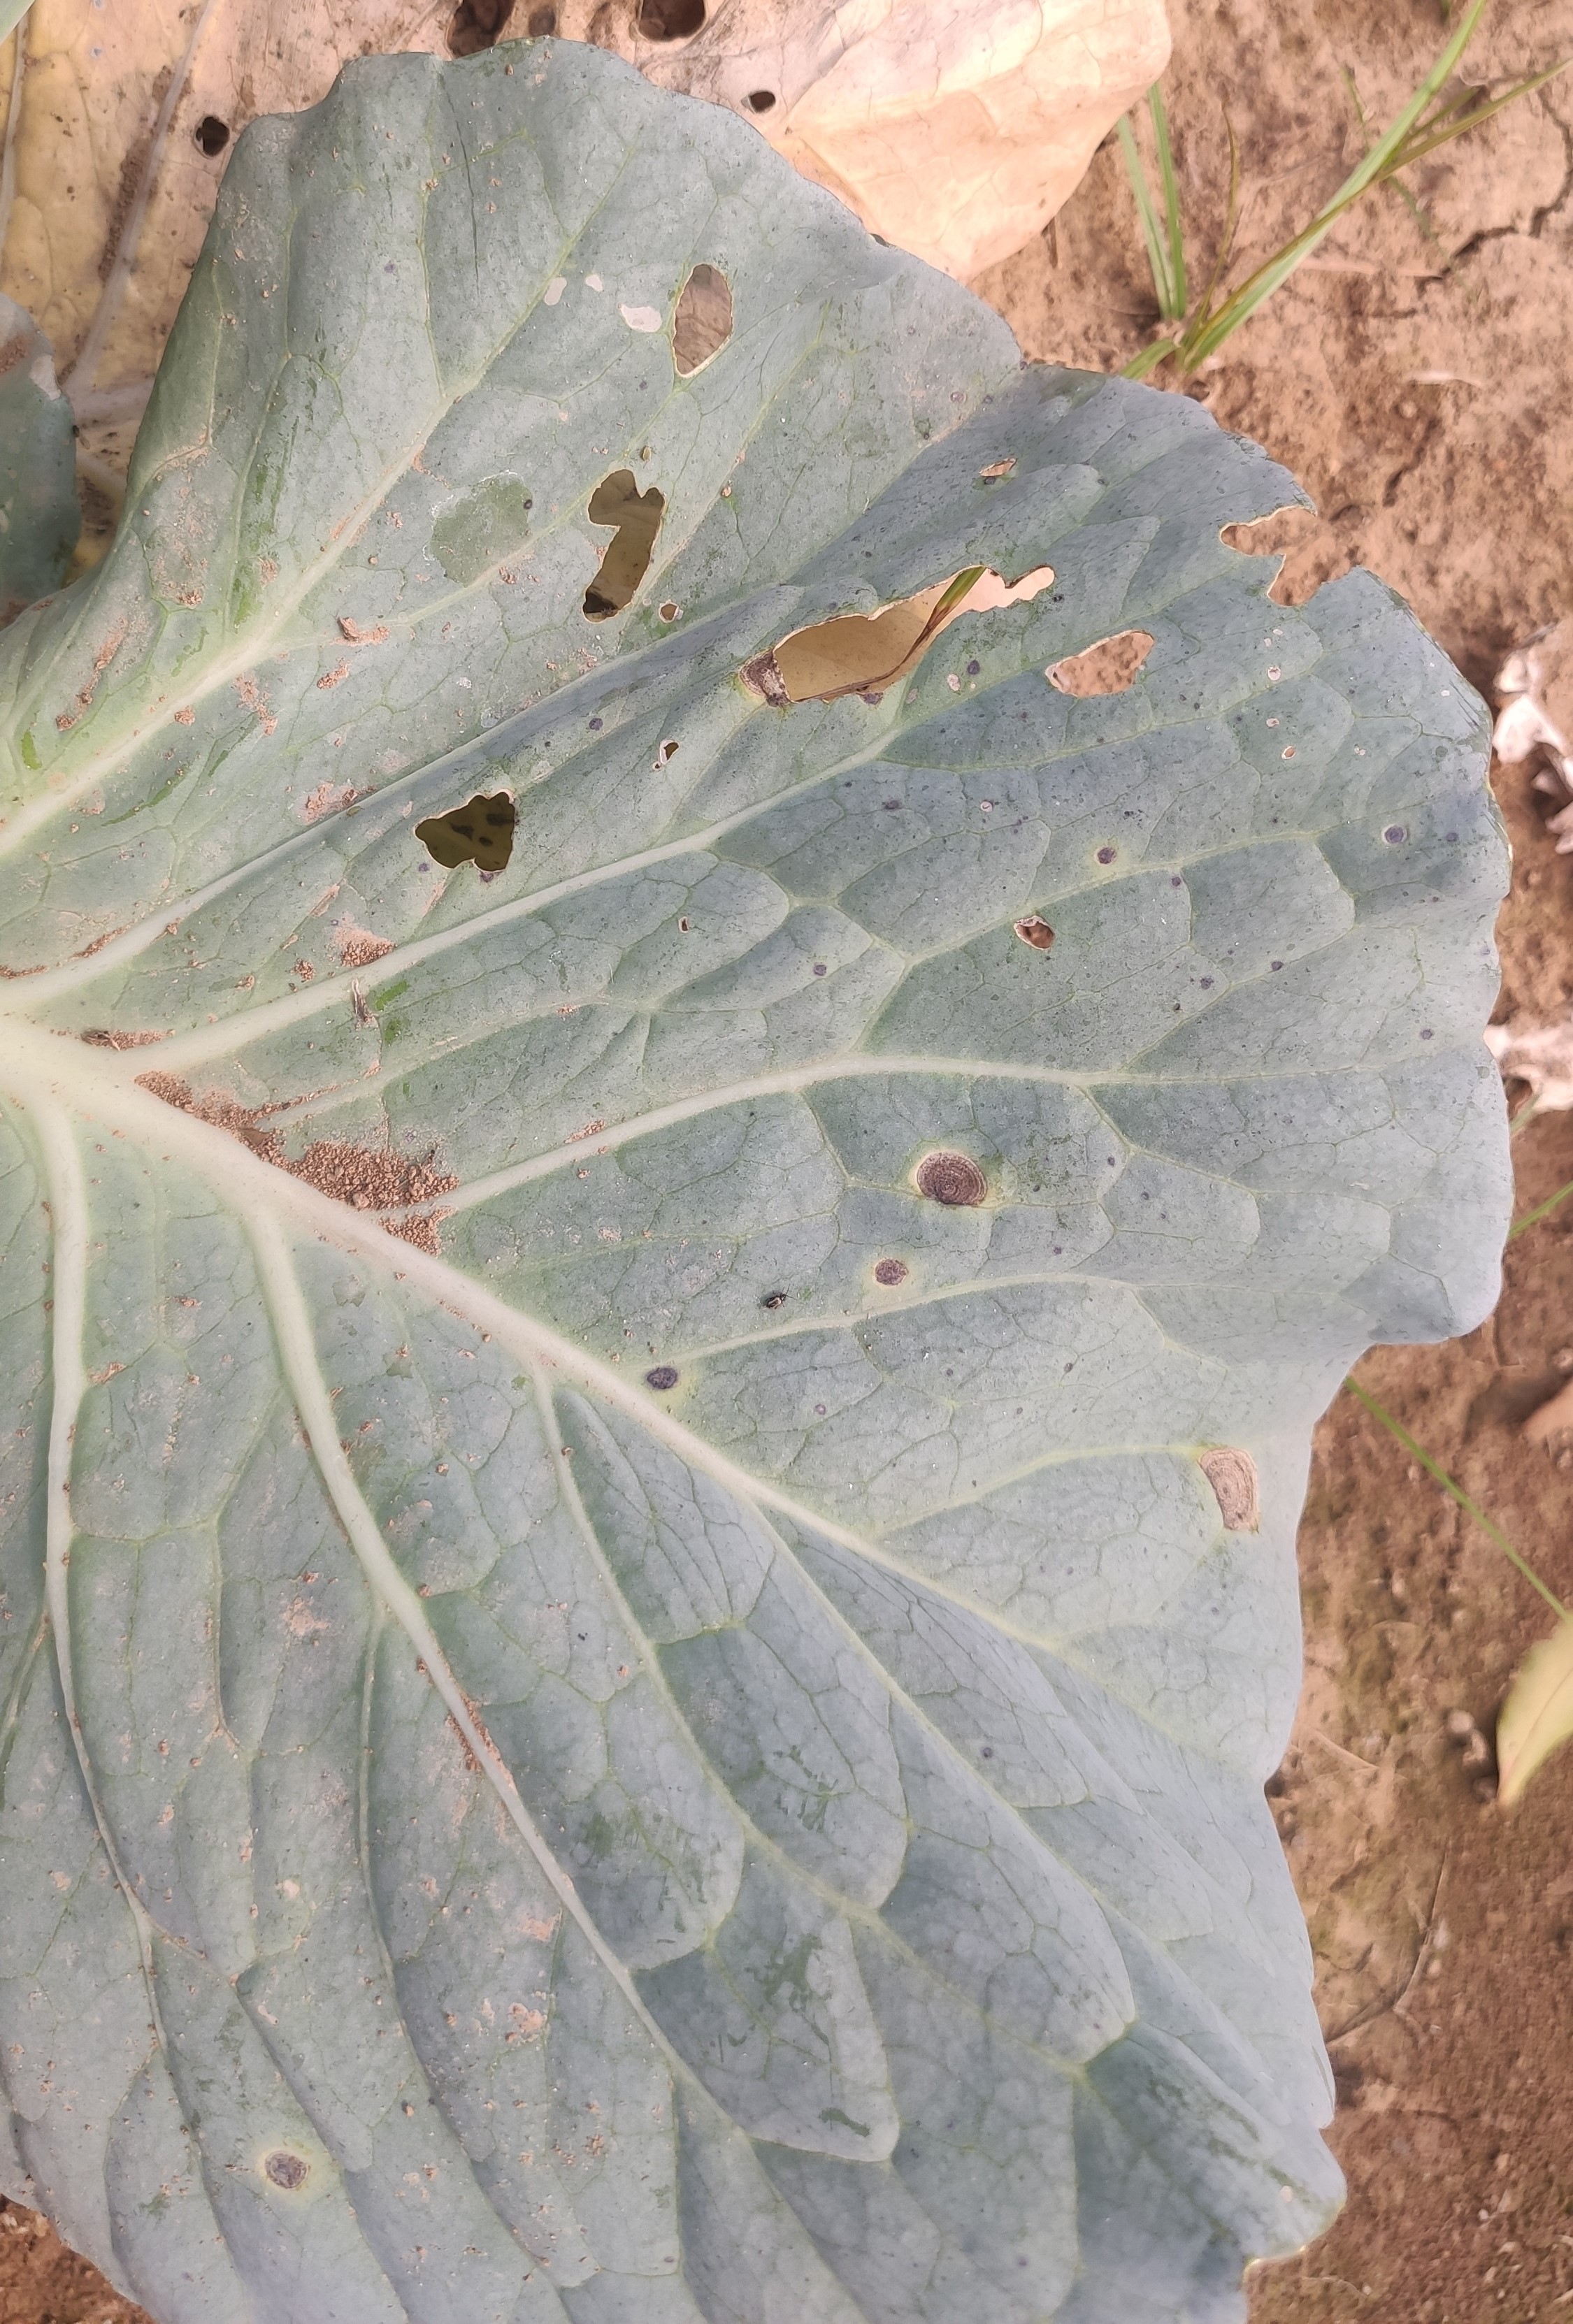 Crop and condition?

cabbage, alternaria
